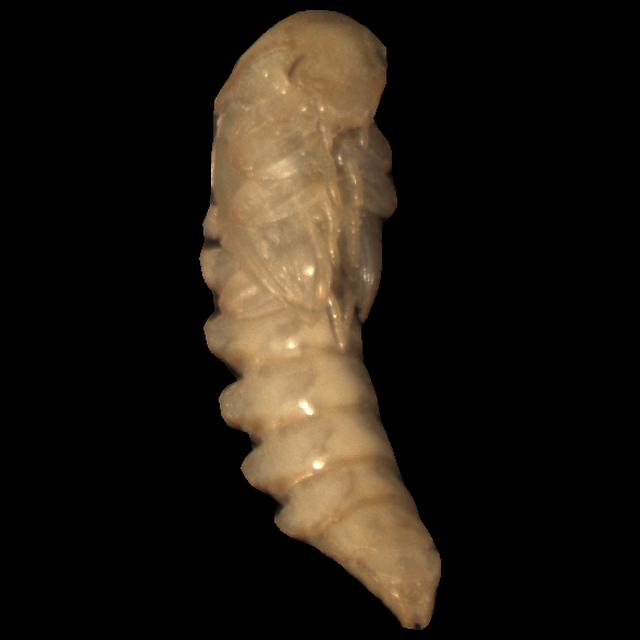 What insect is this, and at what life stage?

mealworm pupa
